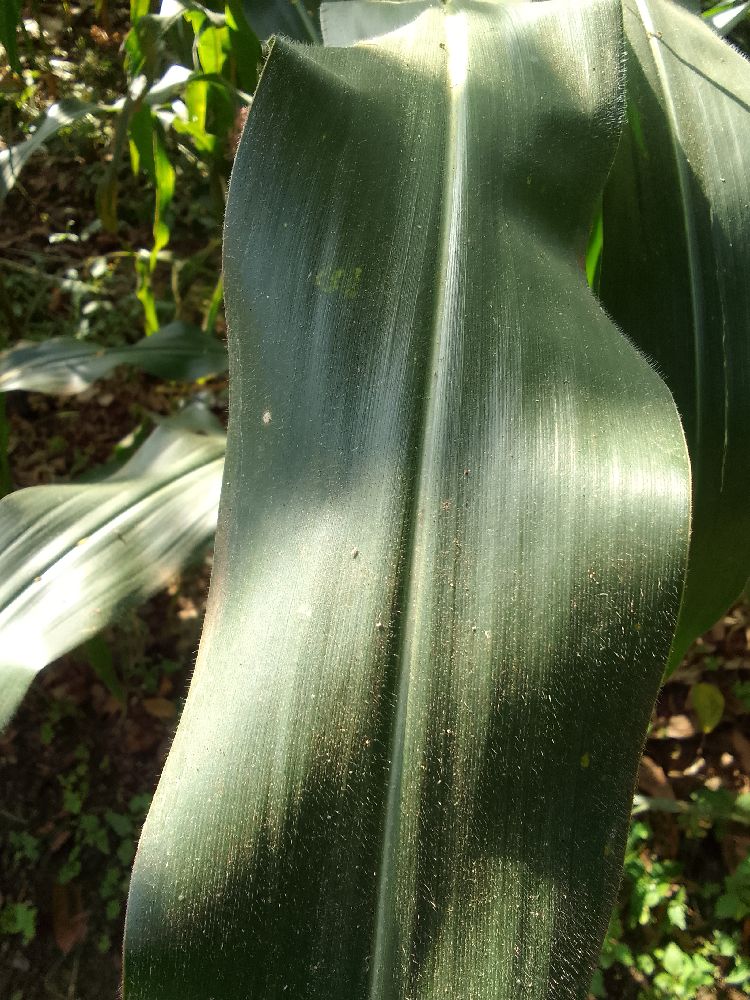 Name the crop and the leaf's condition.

maize, healthy
